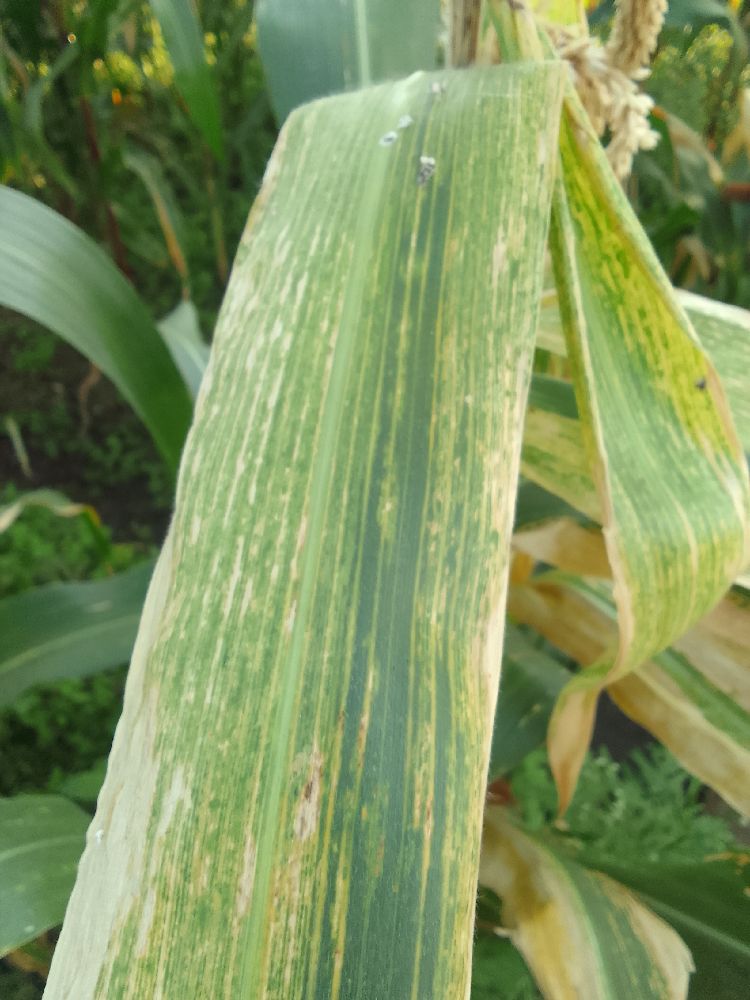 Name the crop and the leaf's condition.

maize, maize lethal necrosis
